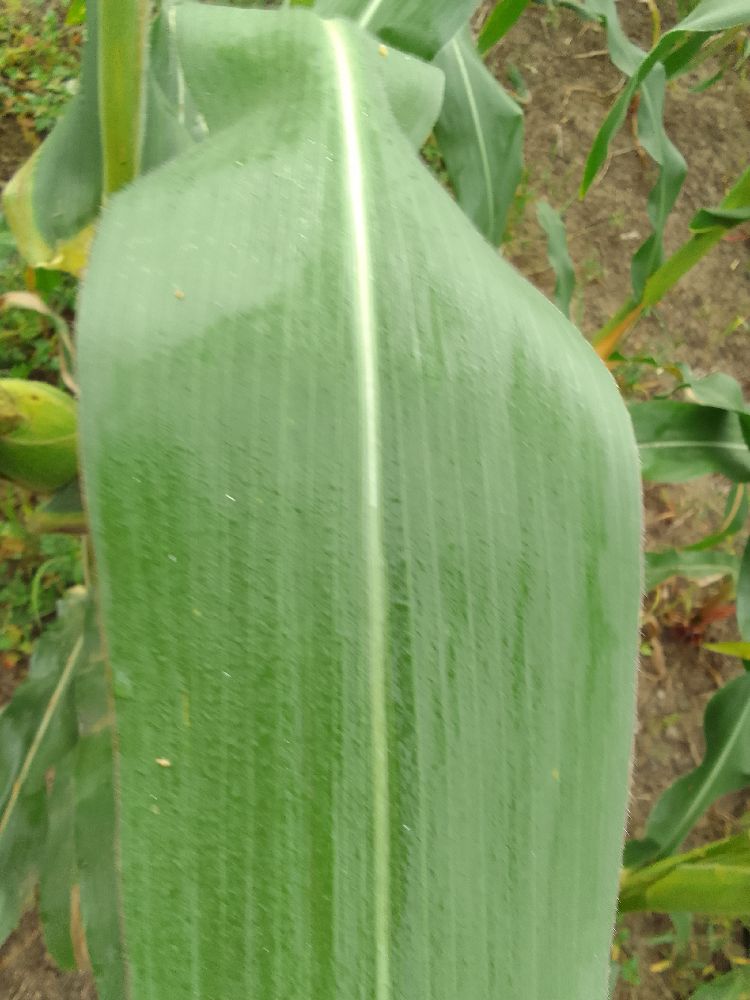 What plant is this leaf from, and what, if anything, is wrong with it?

maize, healthy
